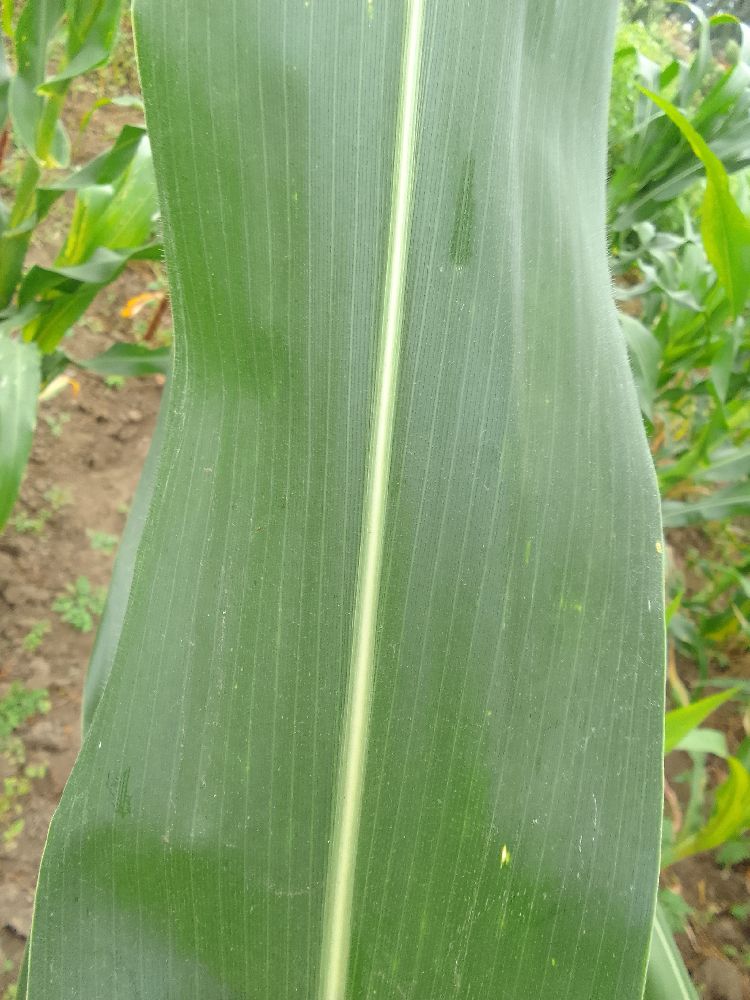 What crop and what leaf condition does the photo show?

maize, healthy
